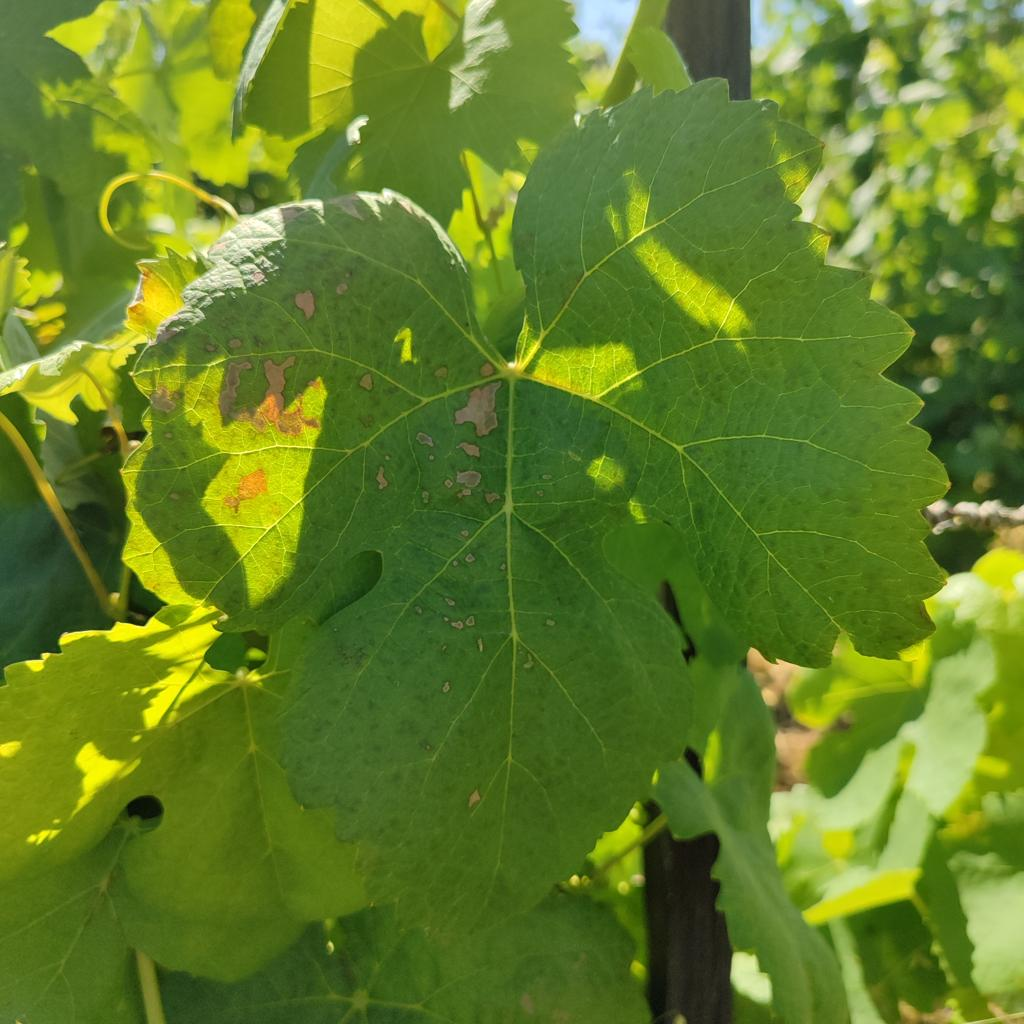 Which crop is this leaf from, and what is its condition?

grapevine, downy mildew
